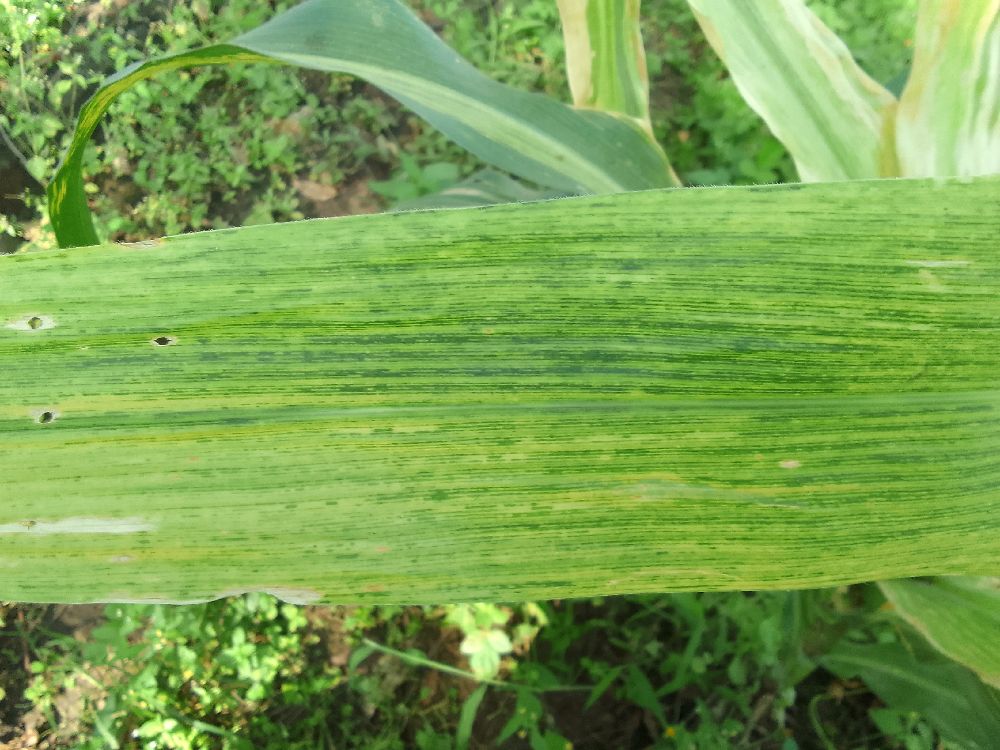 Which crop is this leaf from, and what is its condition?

maize, maize lethal necrosis
